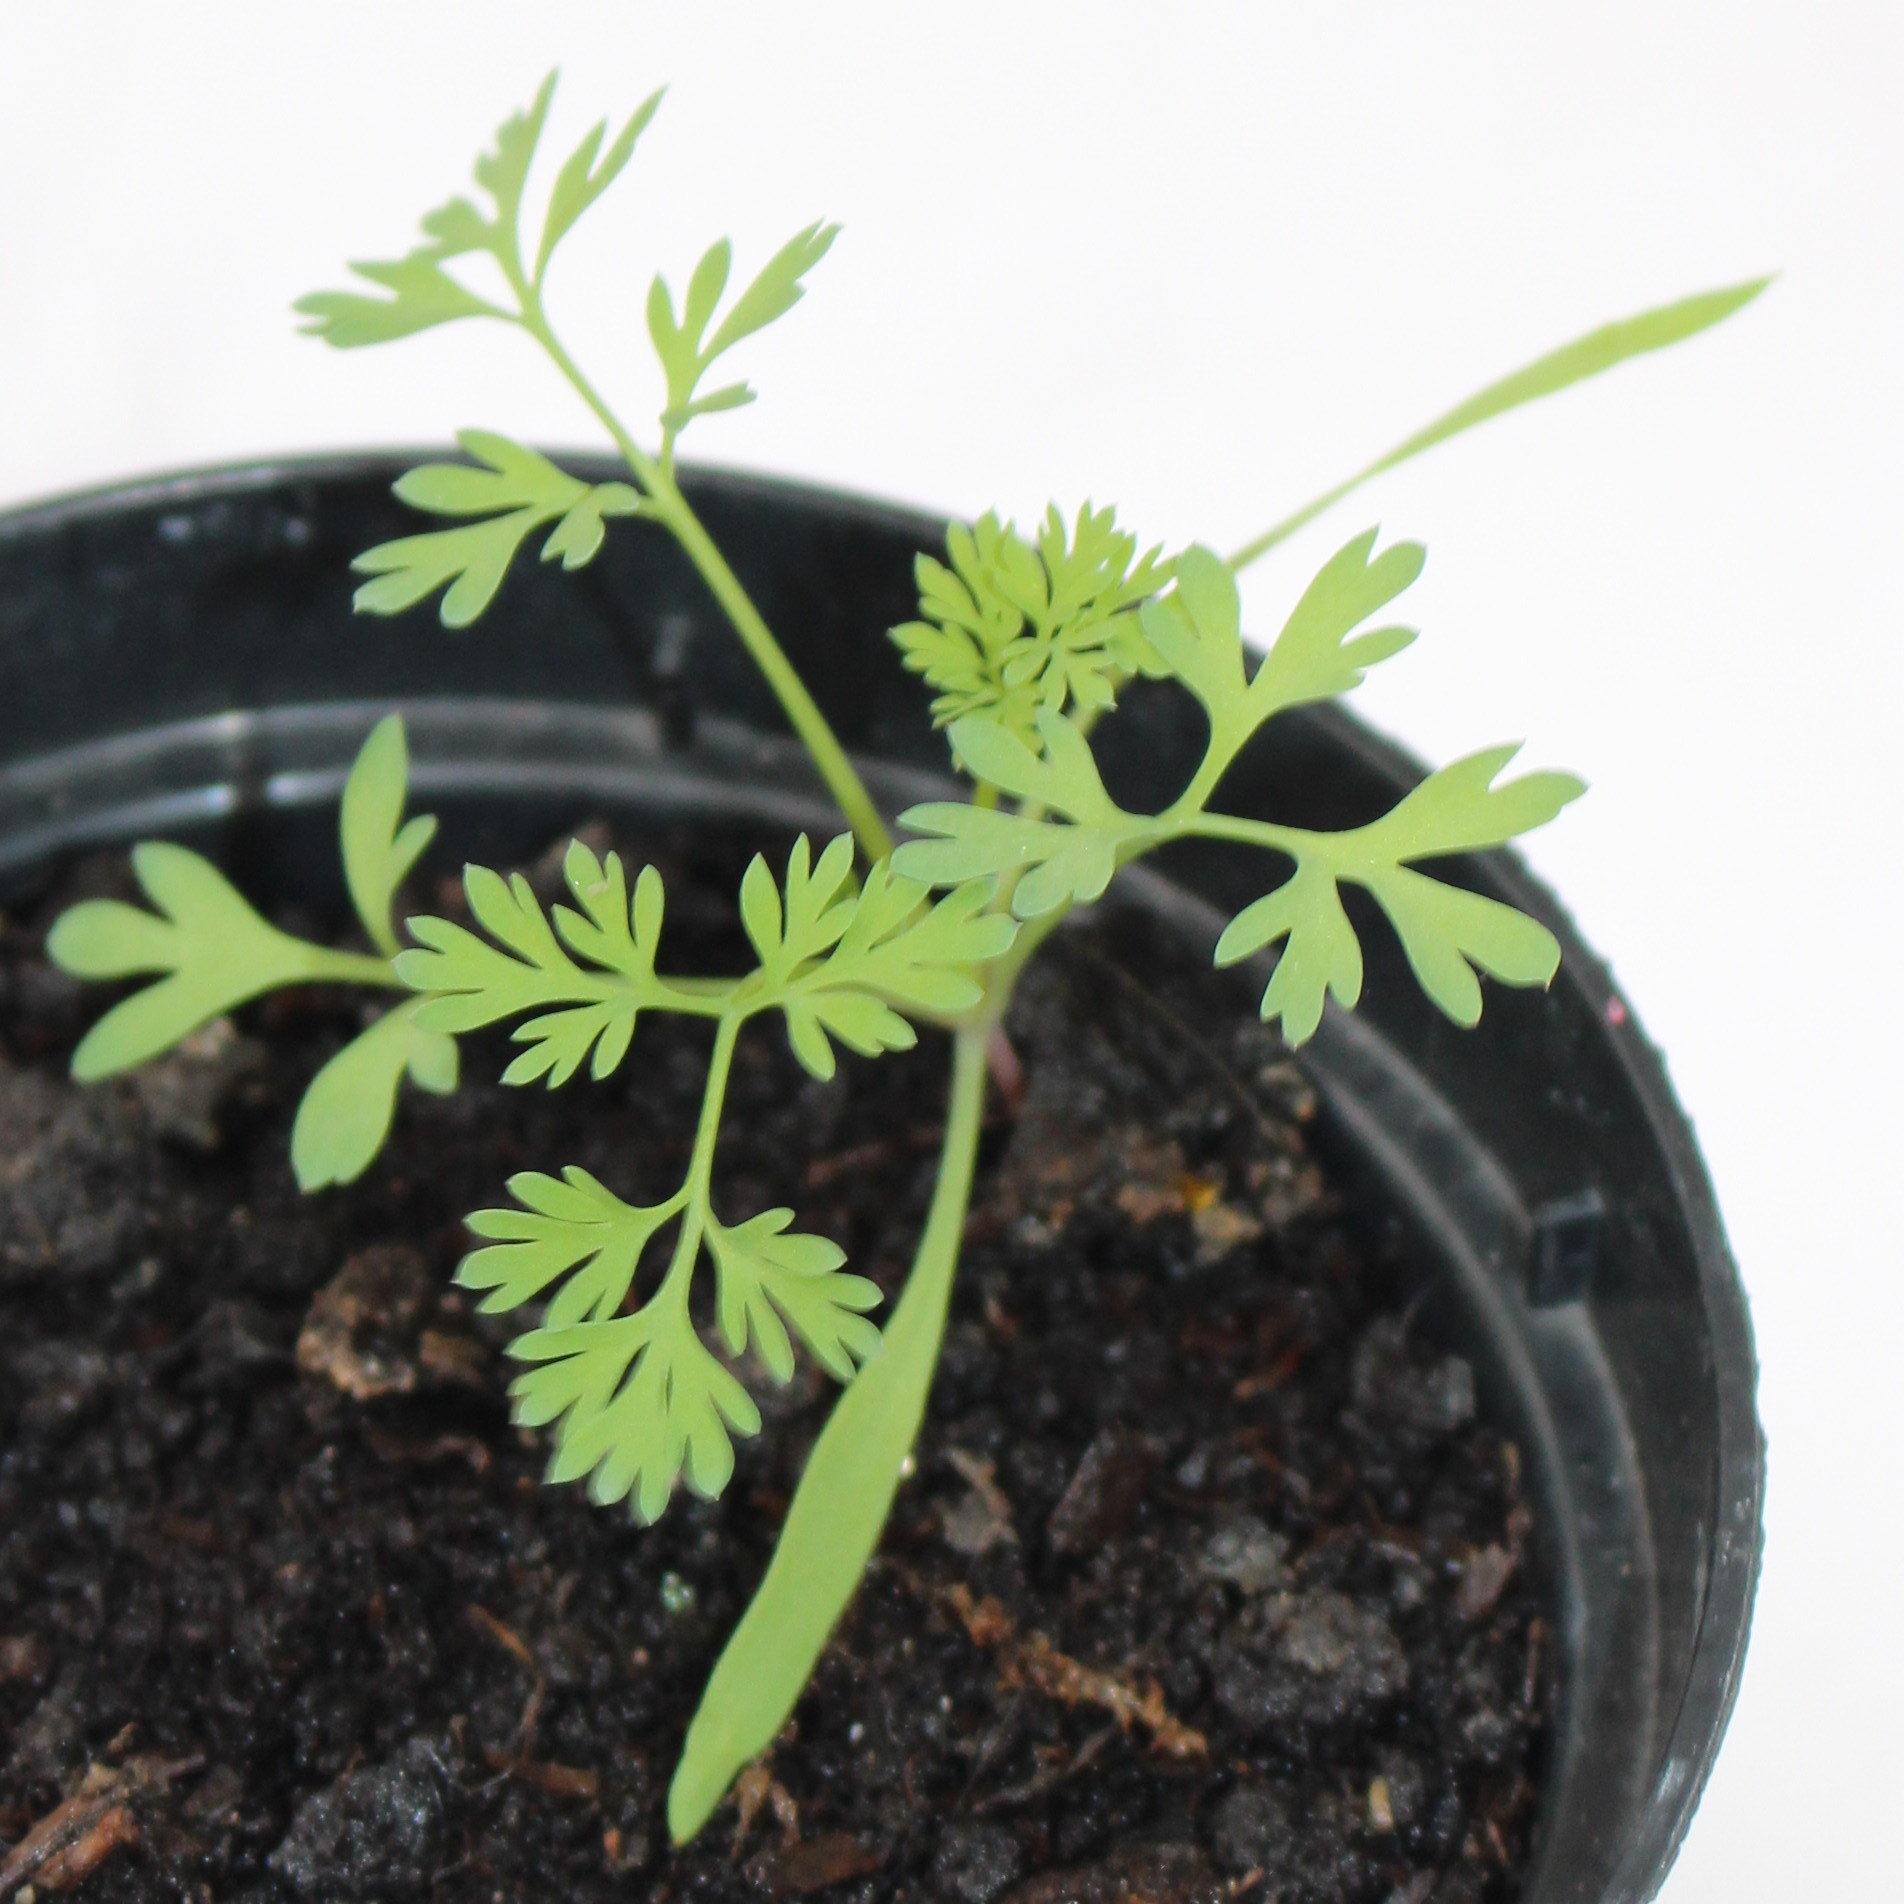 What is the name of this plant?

Fumaria officinalis
